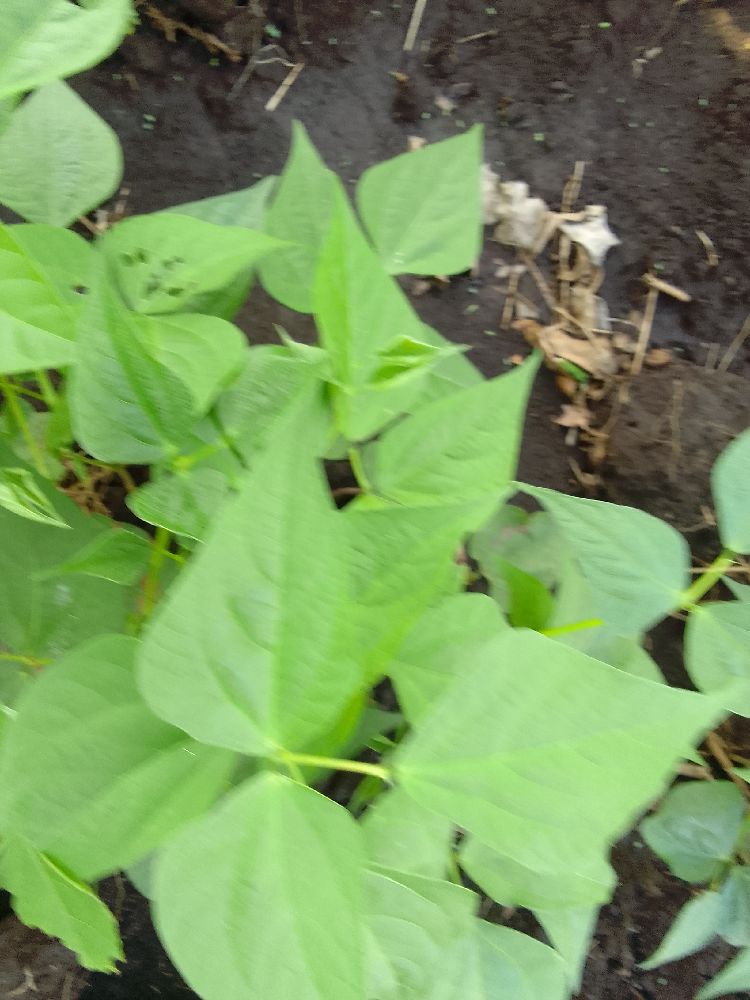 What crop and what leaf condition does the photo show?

common bean, healthy
